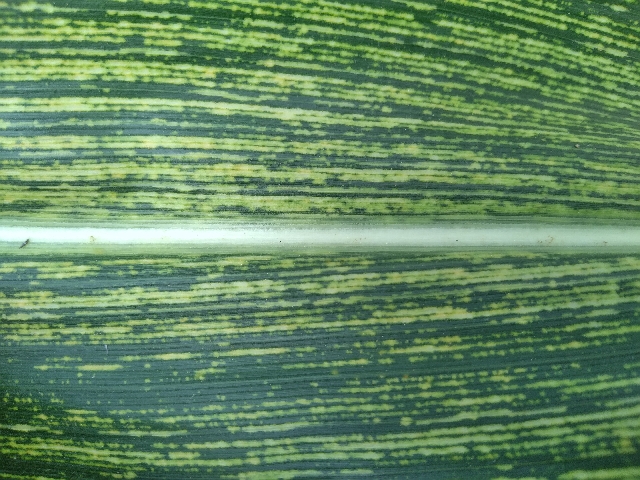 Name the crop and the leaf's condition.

maize, maize streak virus
